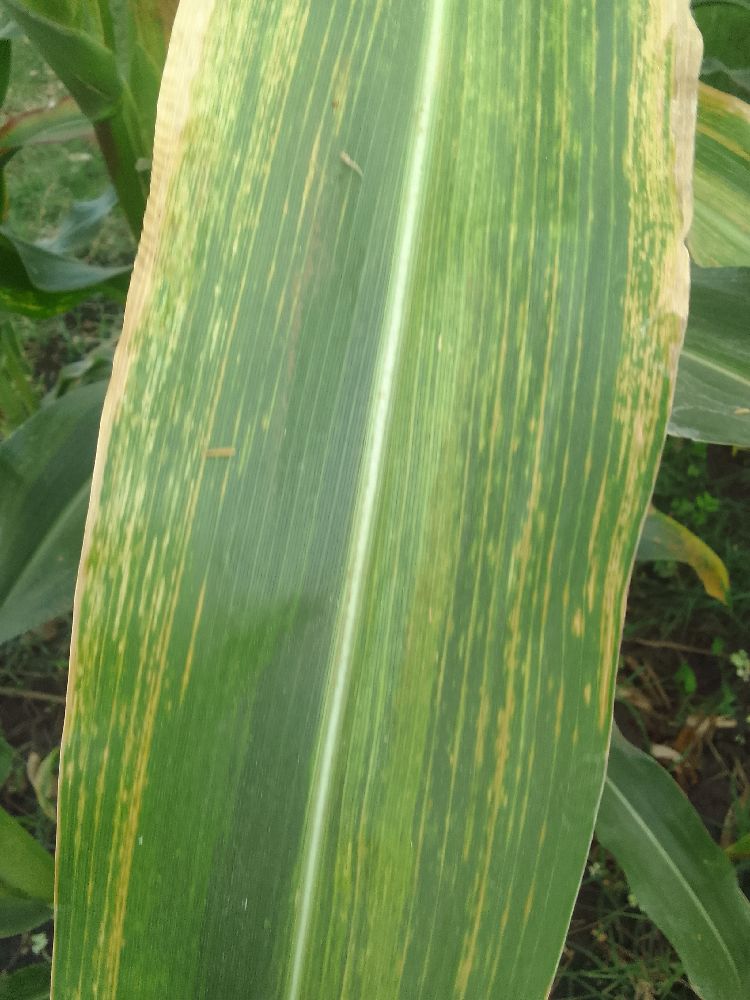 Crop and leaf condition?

maize, maize lethal necrosis
